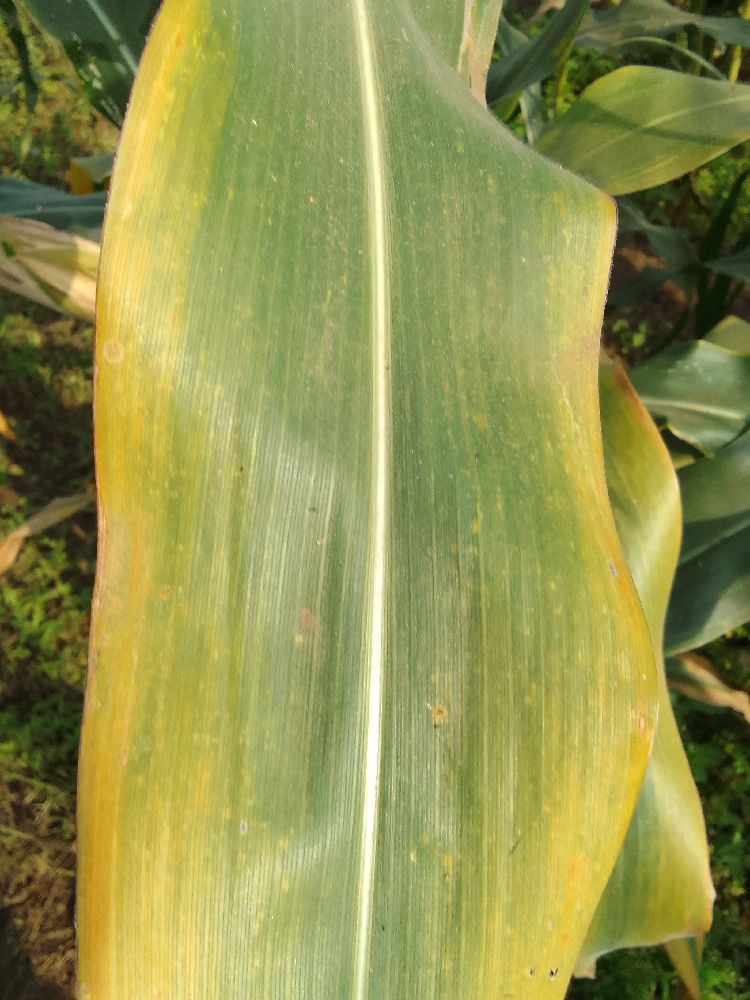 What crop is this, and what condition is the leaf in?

maize, maize lethal necrosis
